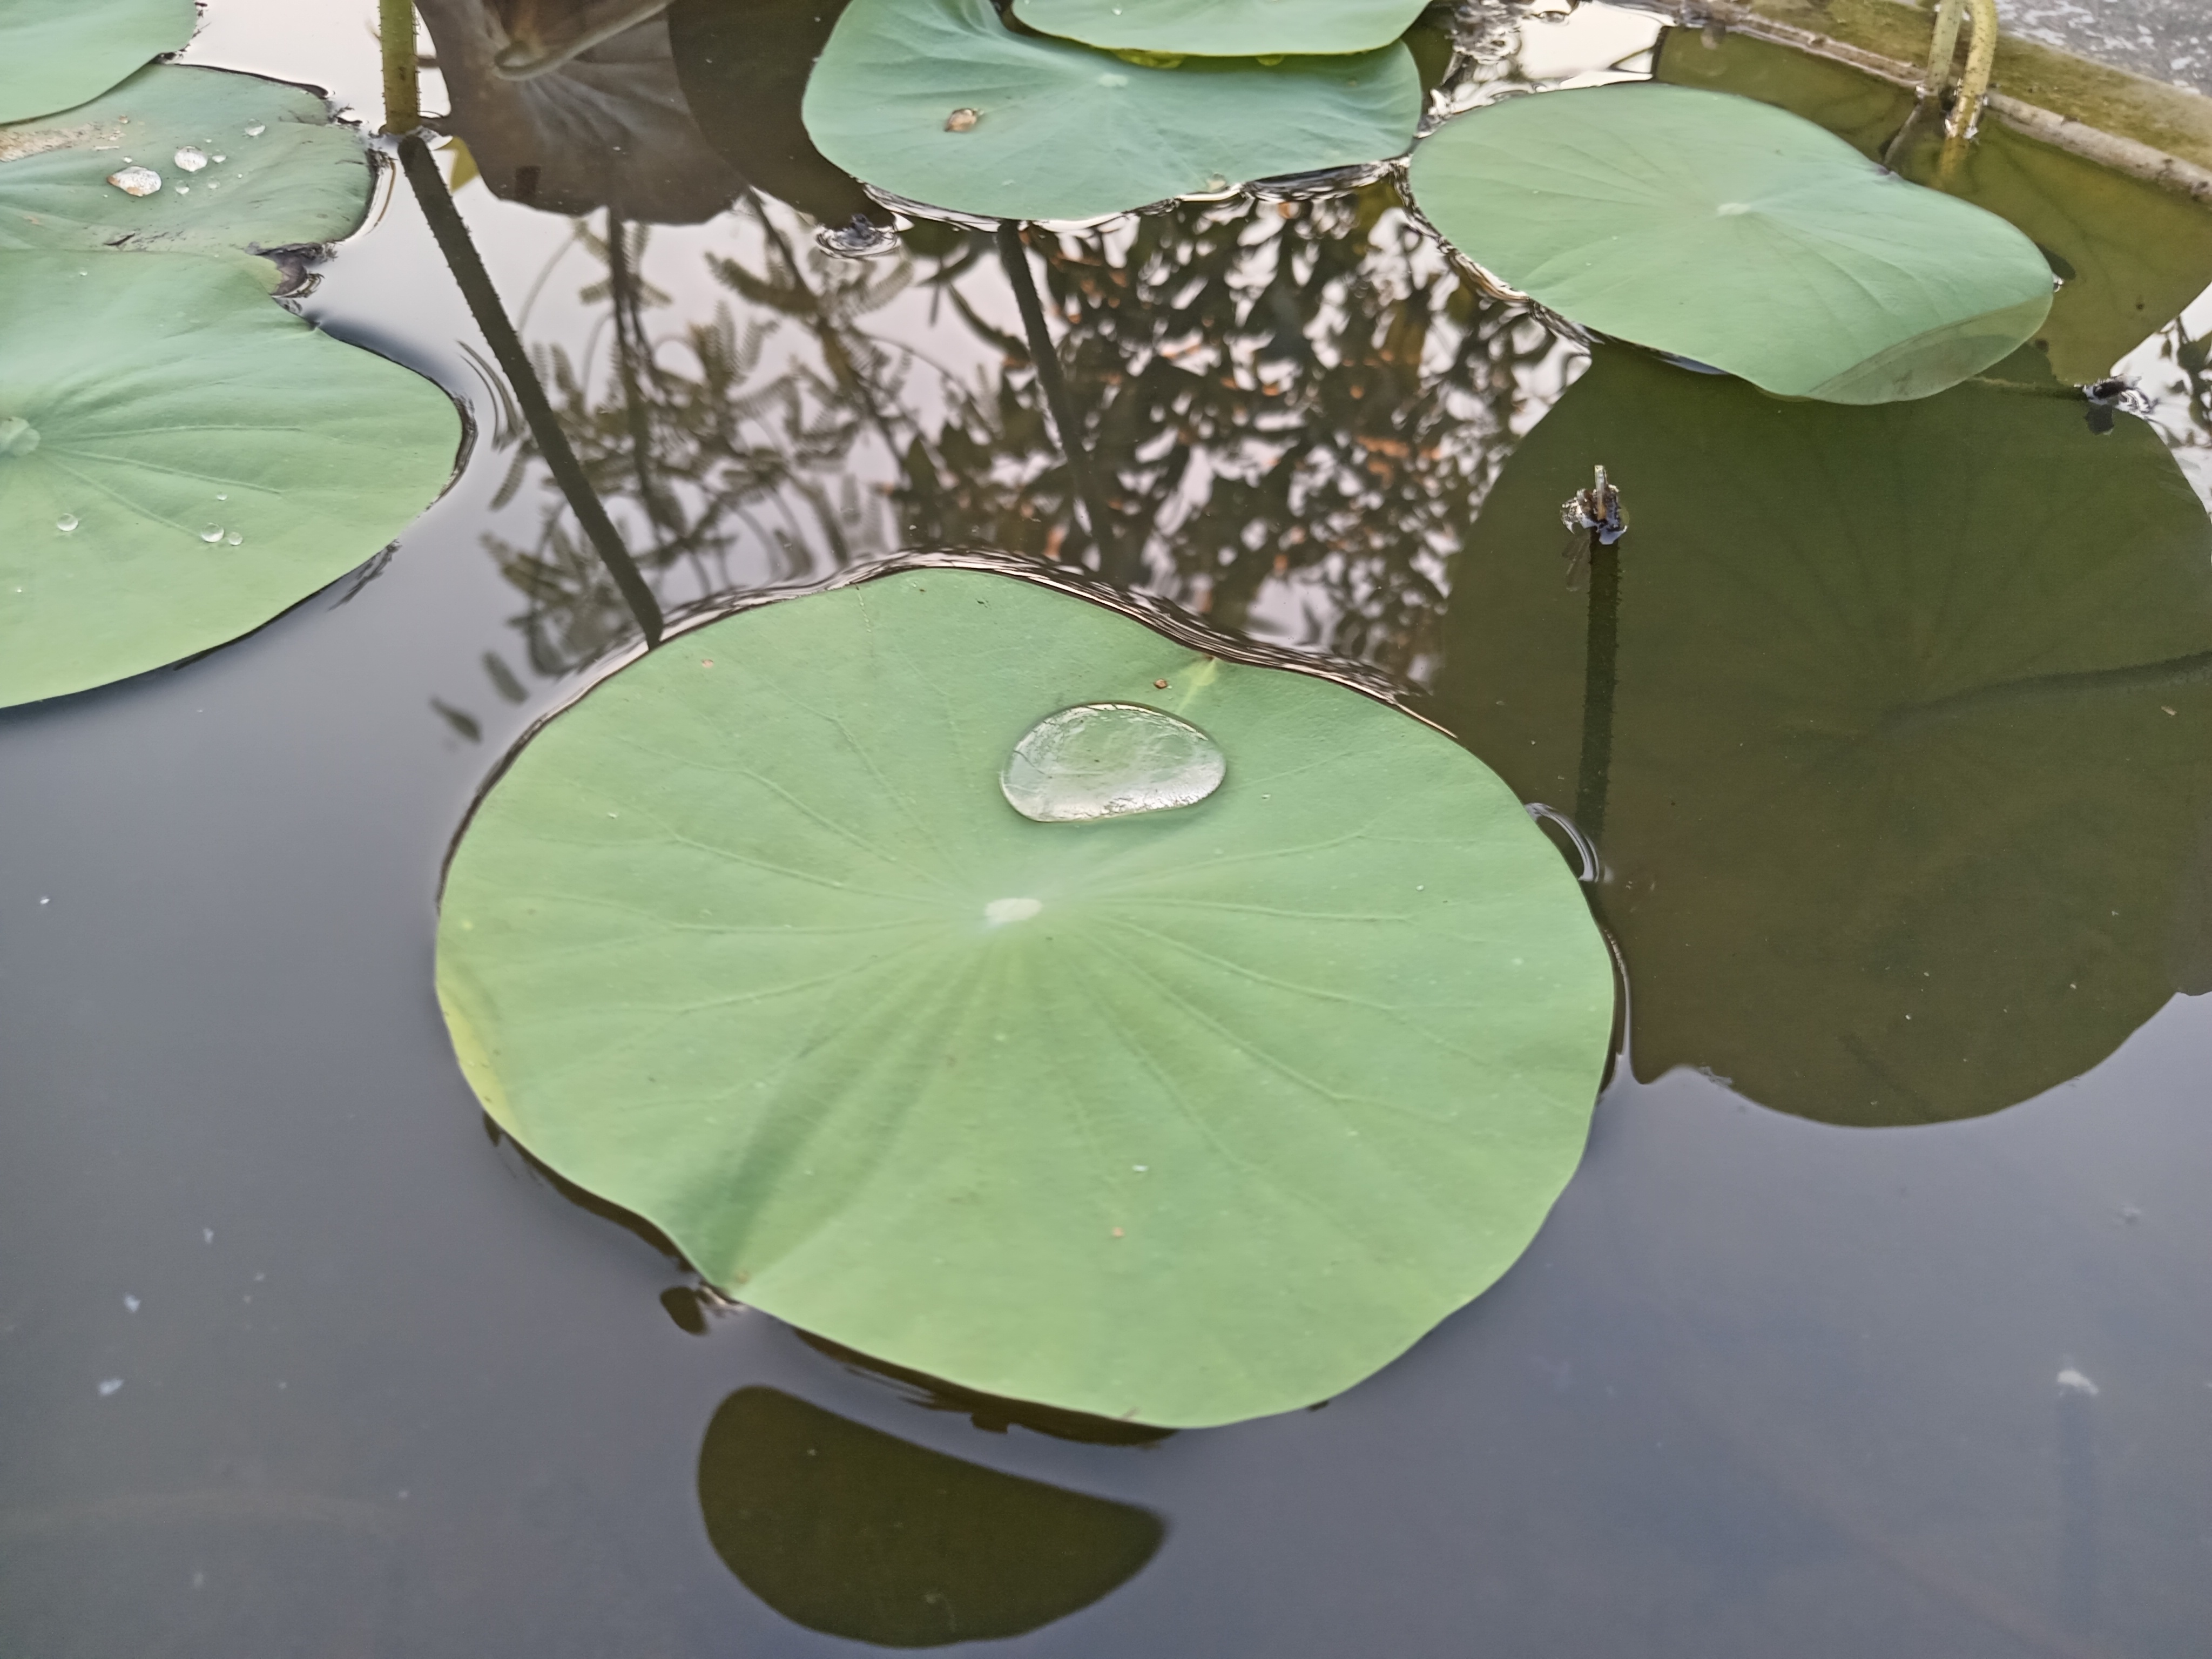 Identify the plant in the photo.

lotus
